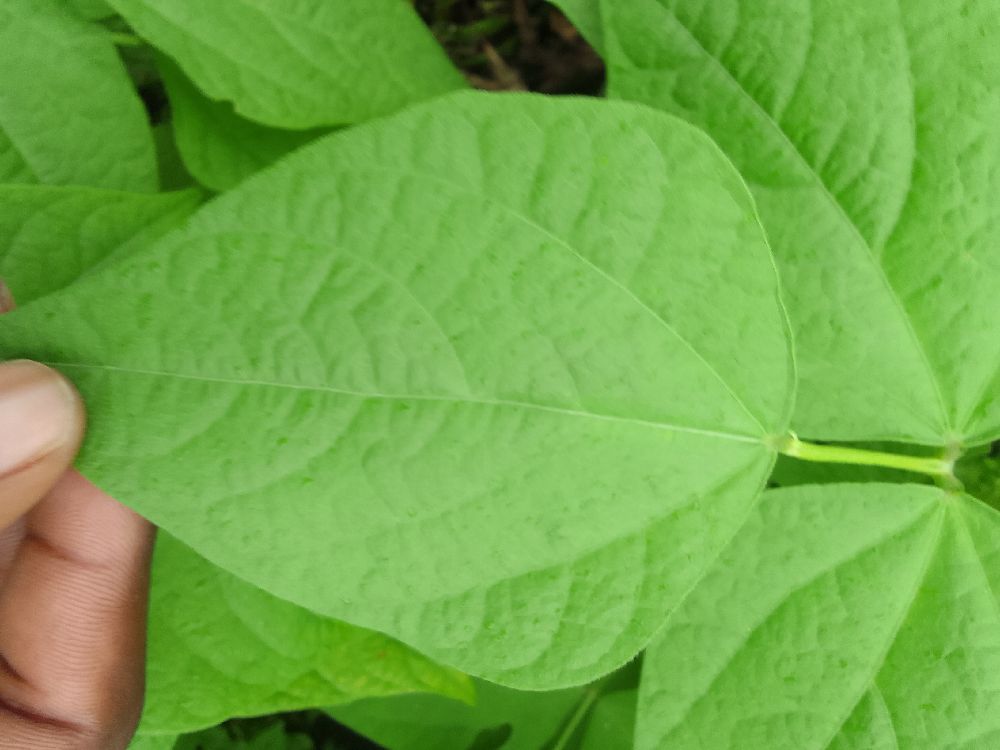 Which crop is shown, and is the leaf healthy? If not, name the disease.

common bean, healthy
